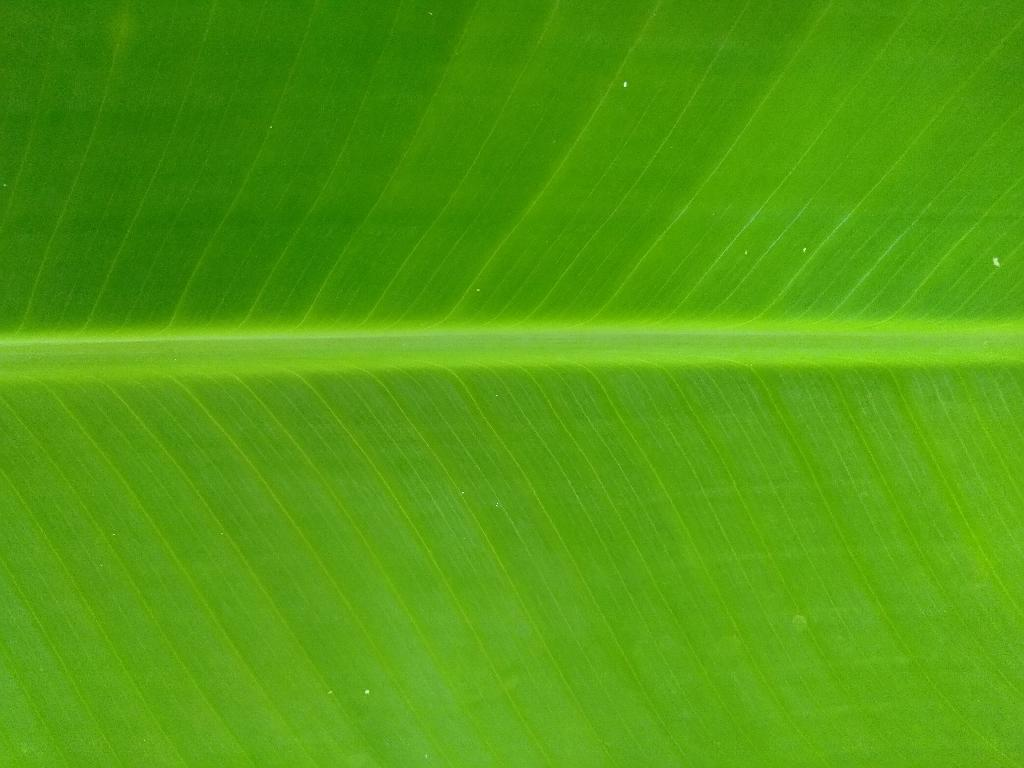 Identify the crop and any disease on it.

banana, healthy
